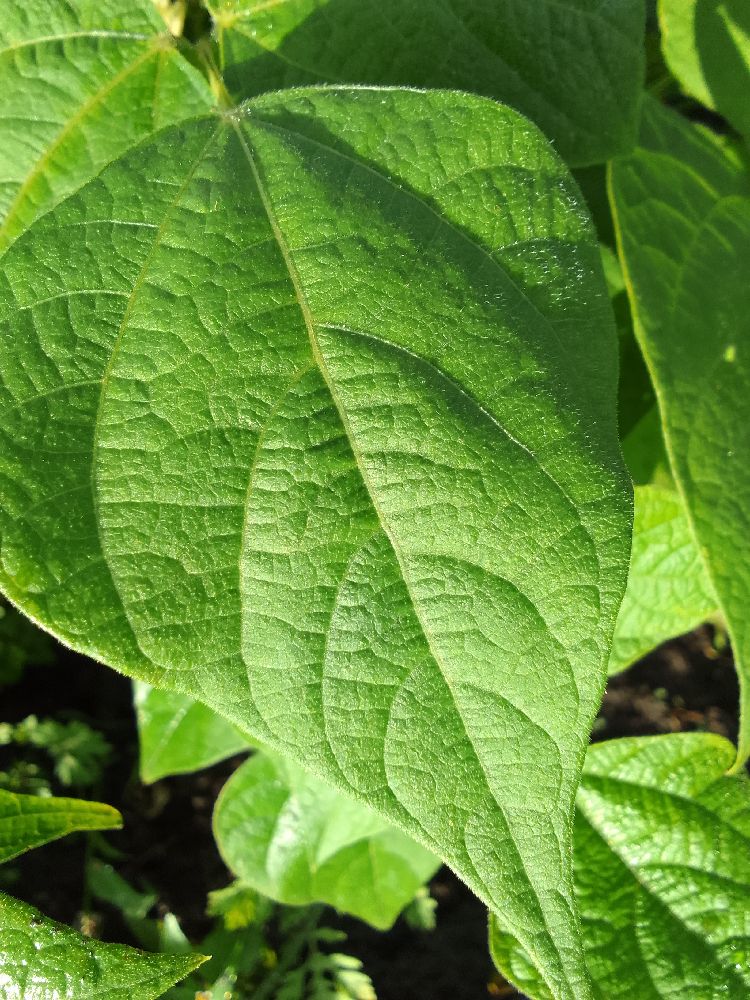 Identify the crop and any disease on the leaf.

common bean, healthy
